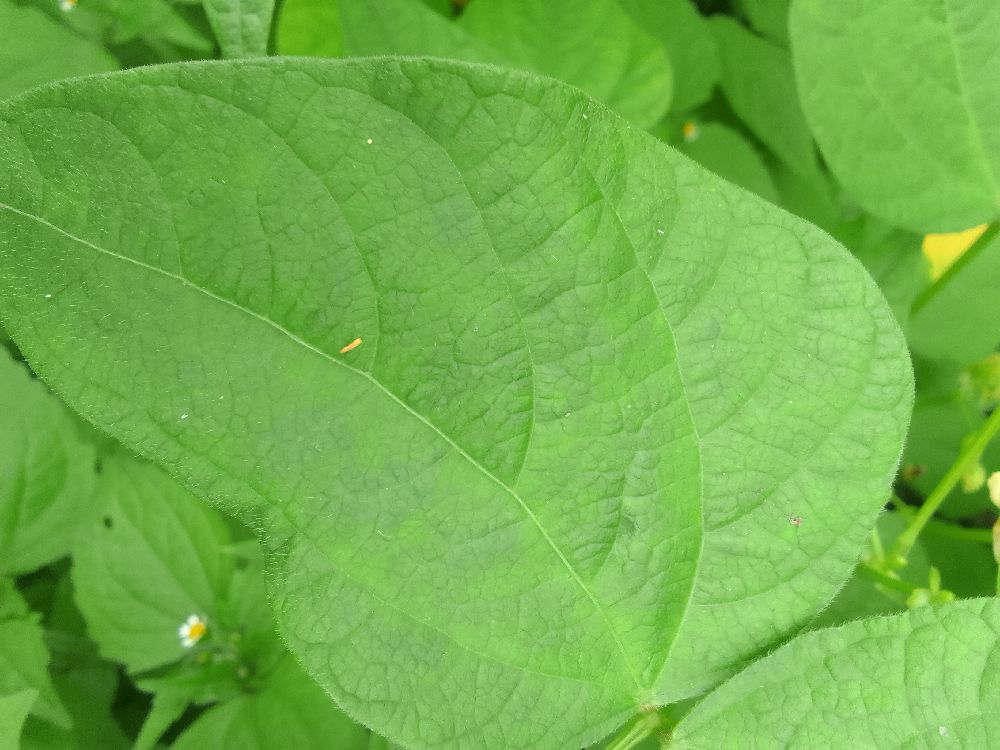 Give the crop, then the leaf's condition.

common bean, healthy
